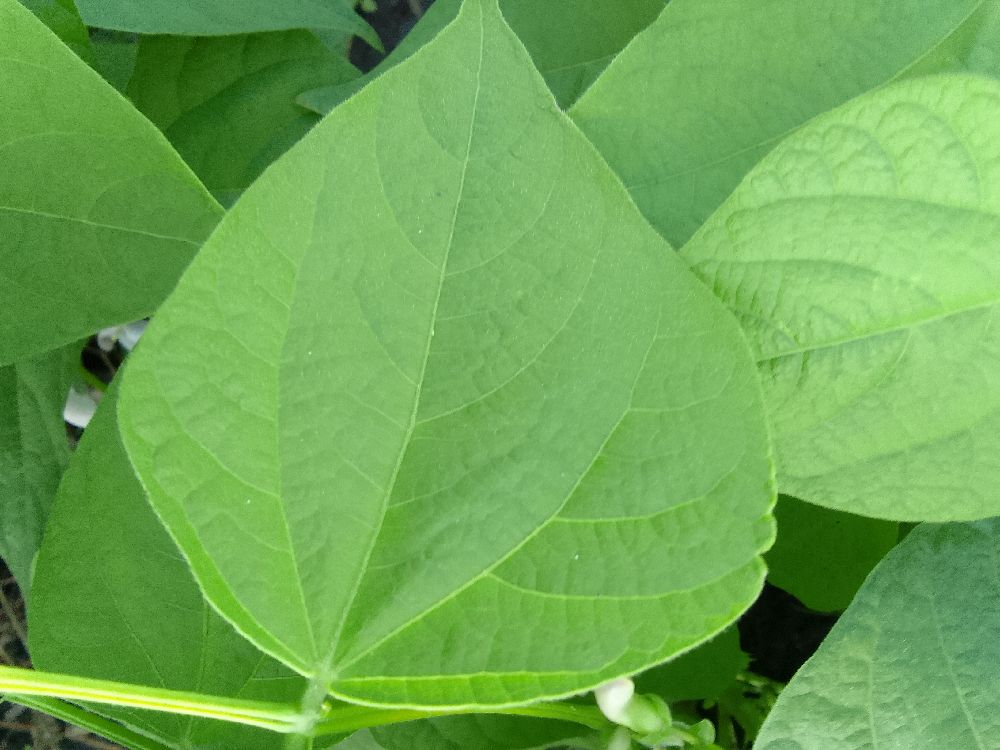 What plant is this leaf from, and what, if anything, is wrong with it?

common bean, healthy
